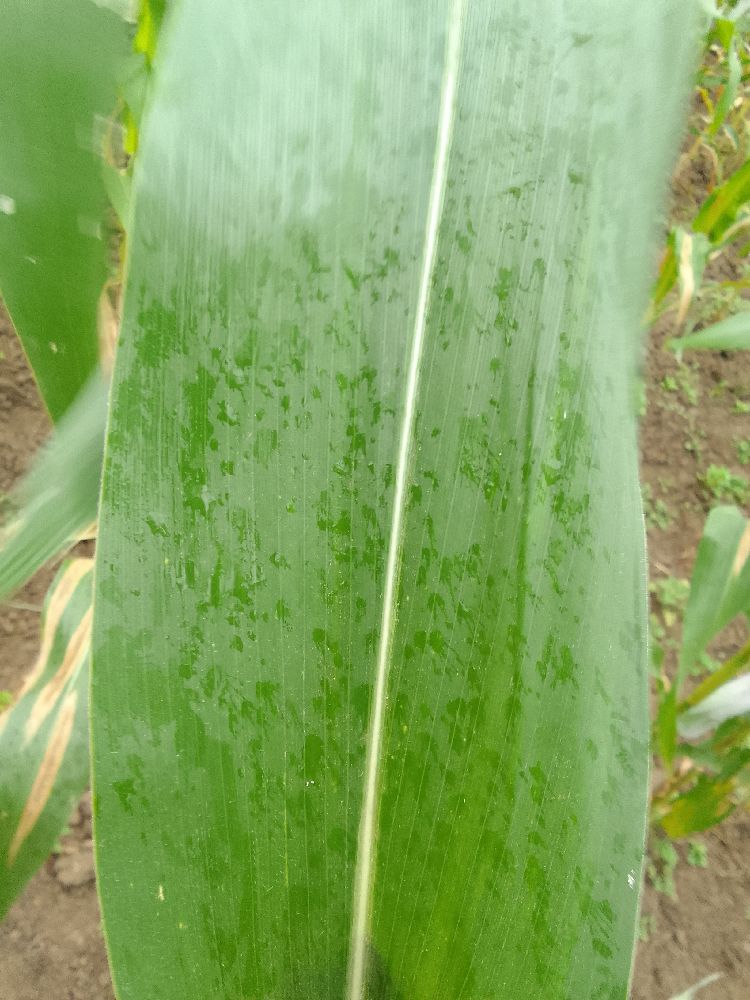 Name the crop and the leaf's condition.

maize, healthy
